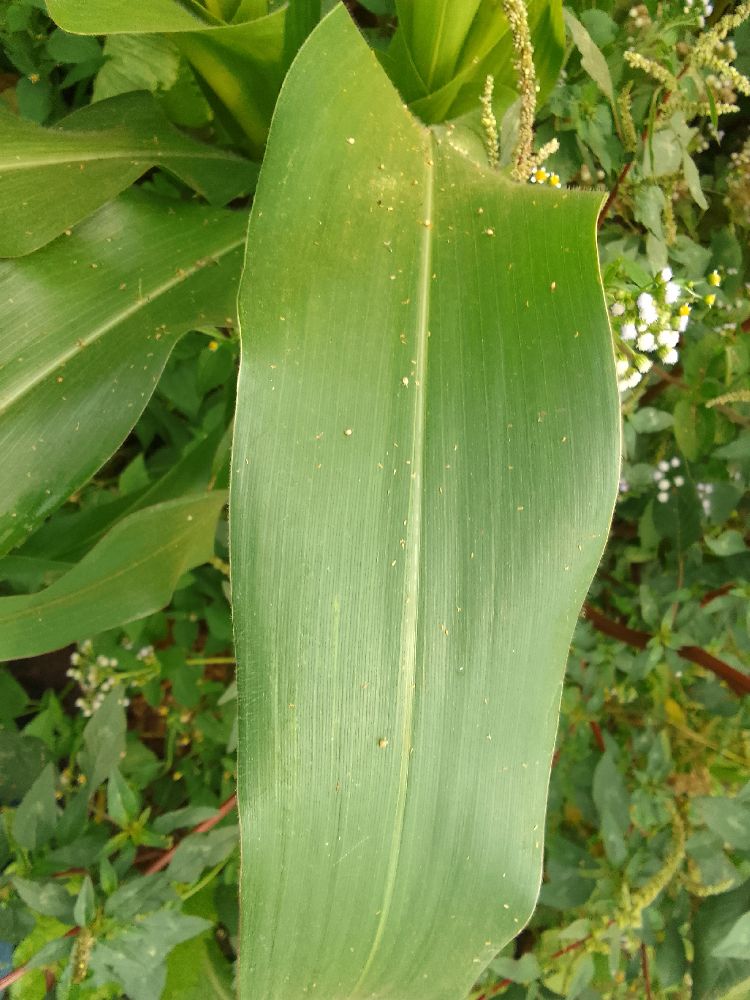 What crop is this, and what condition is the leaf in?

maize, healthy
